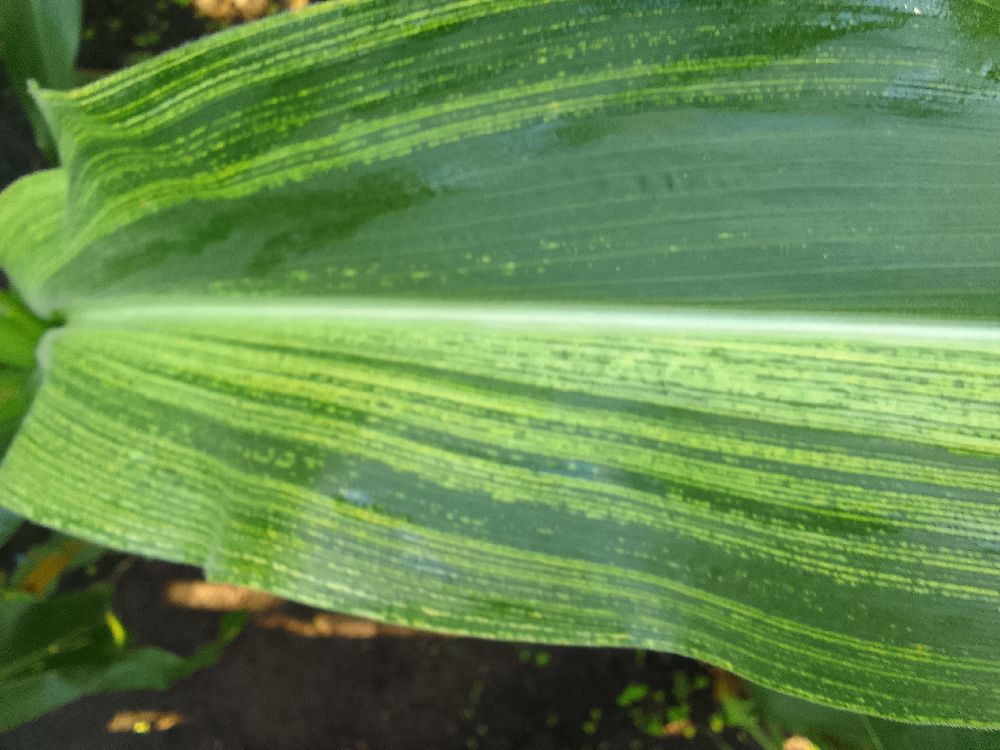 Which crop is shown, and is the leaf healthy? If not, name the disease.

maize, maize streak virus
